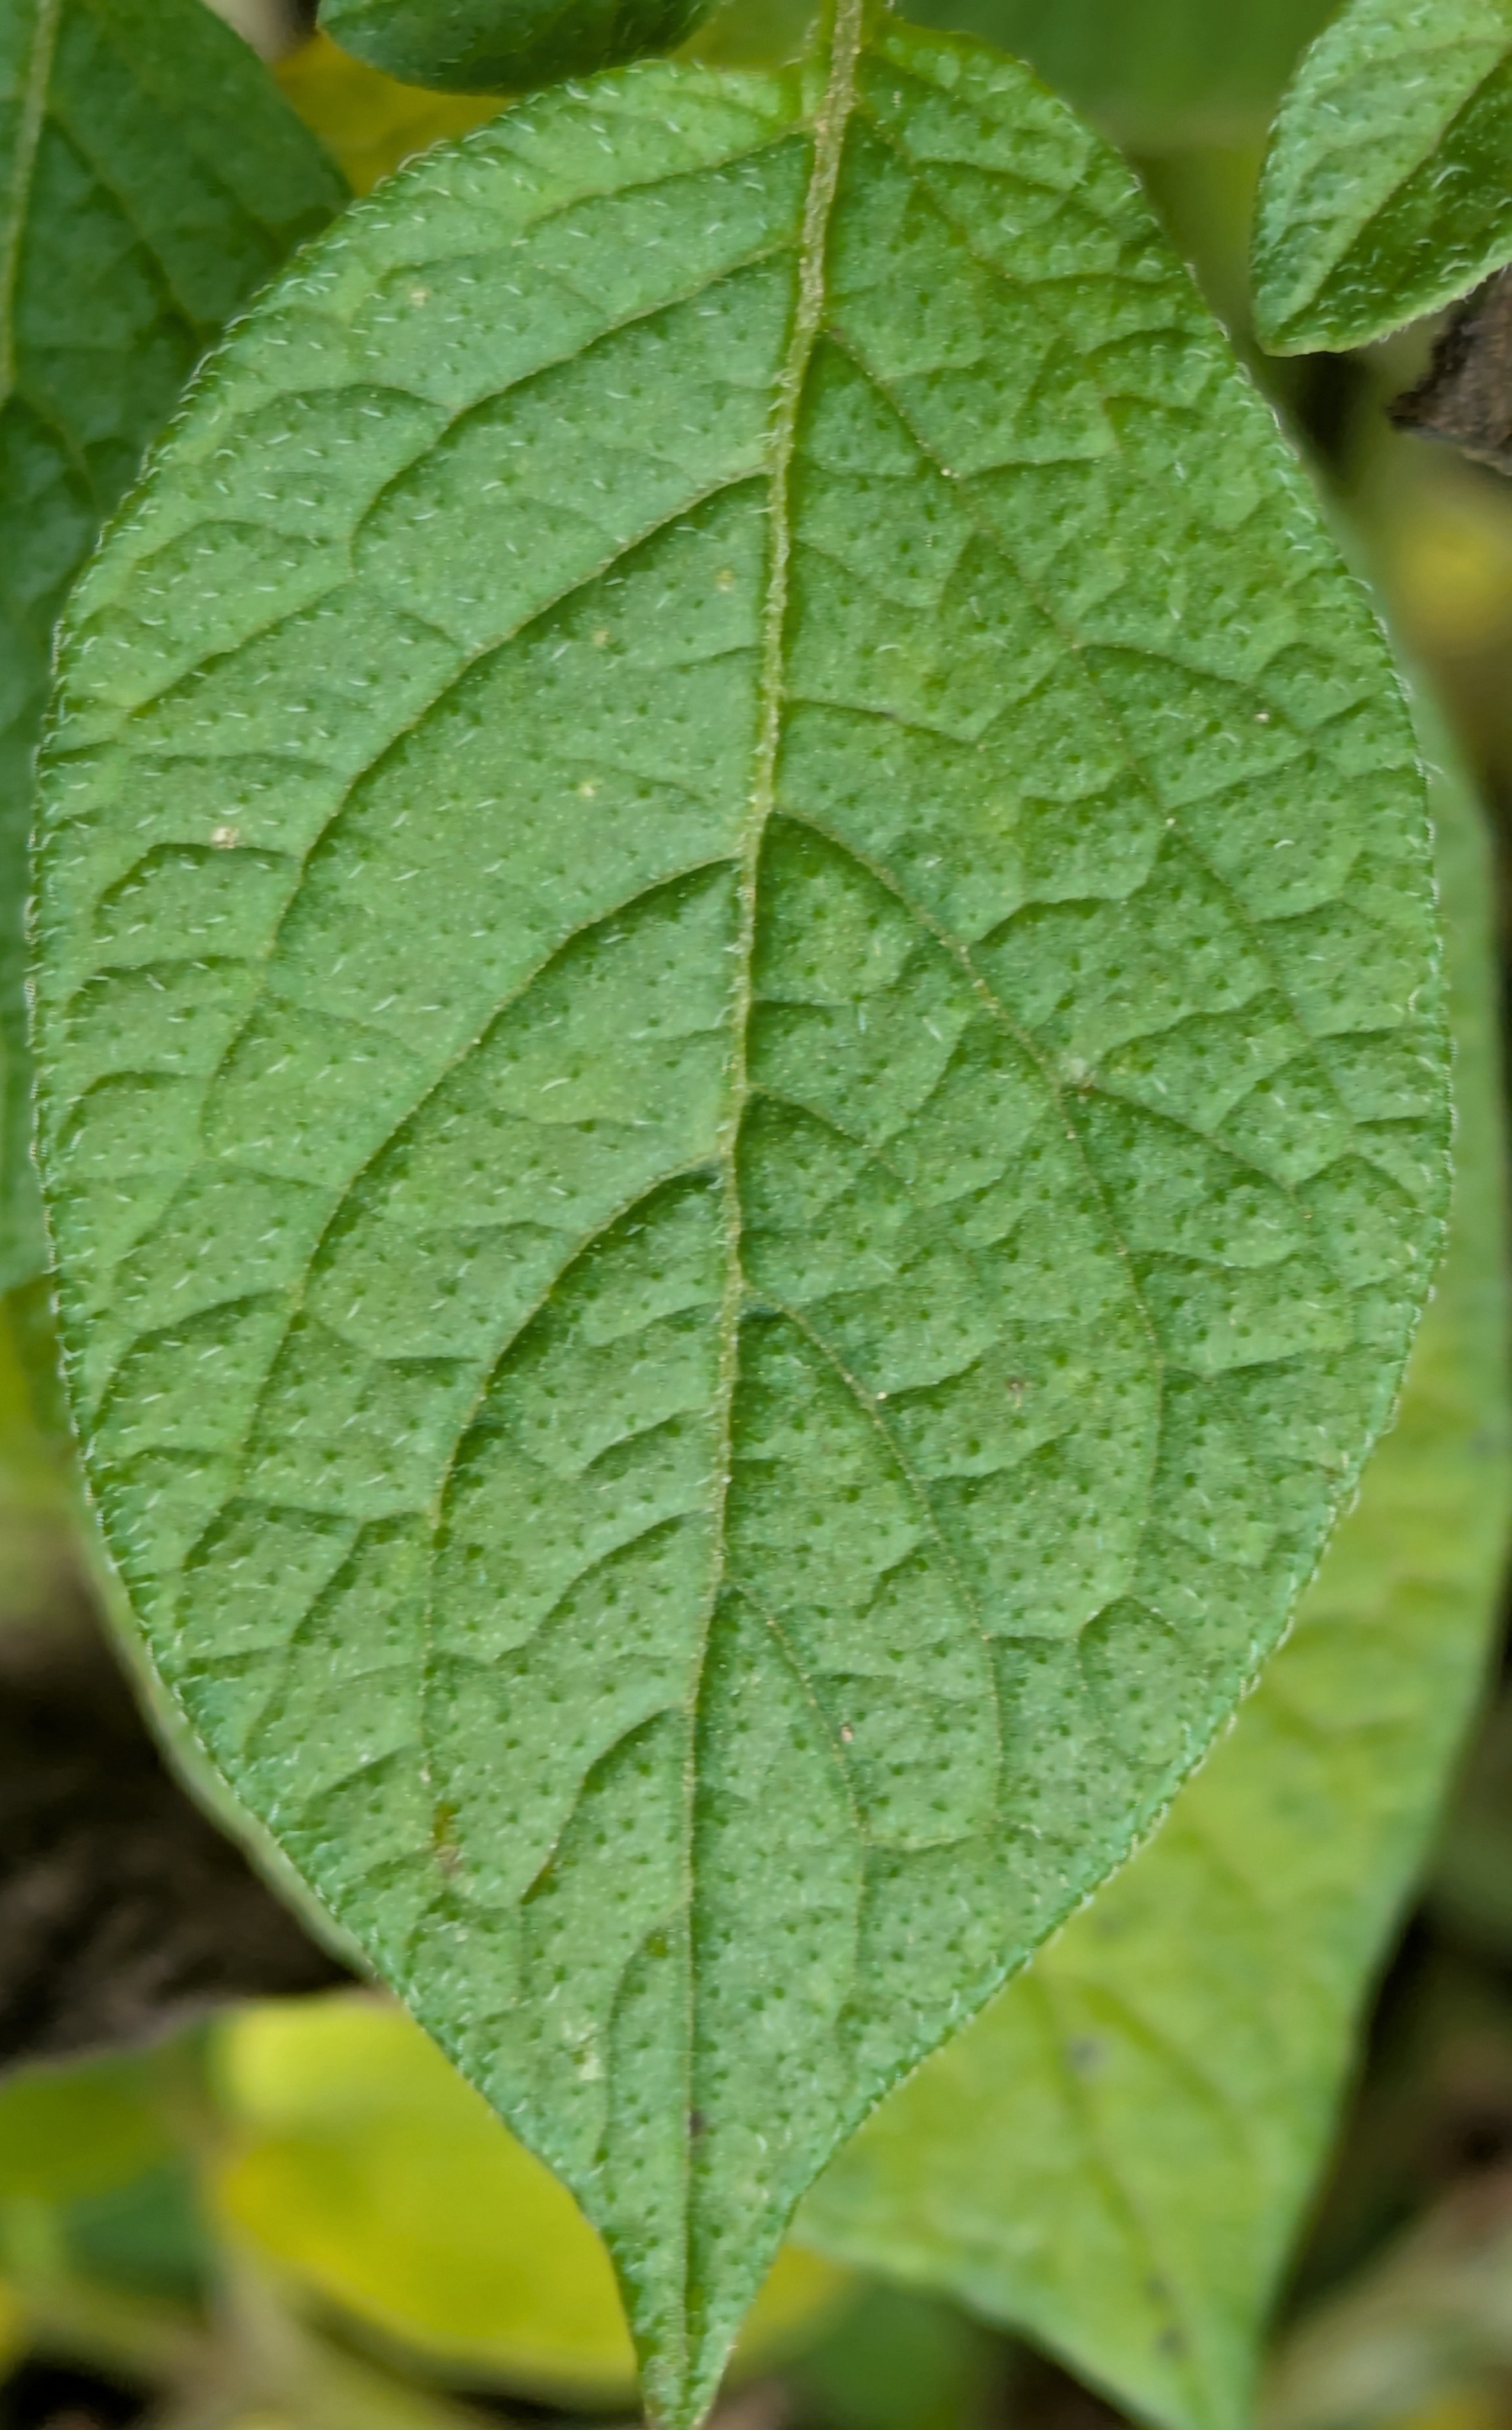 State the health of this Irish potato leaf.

healthy
